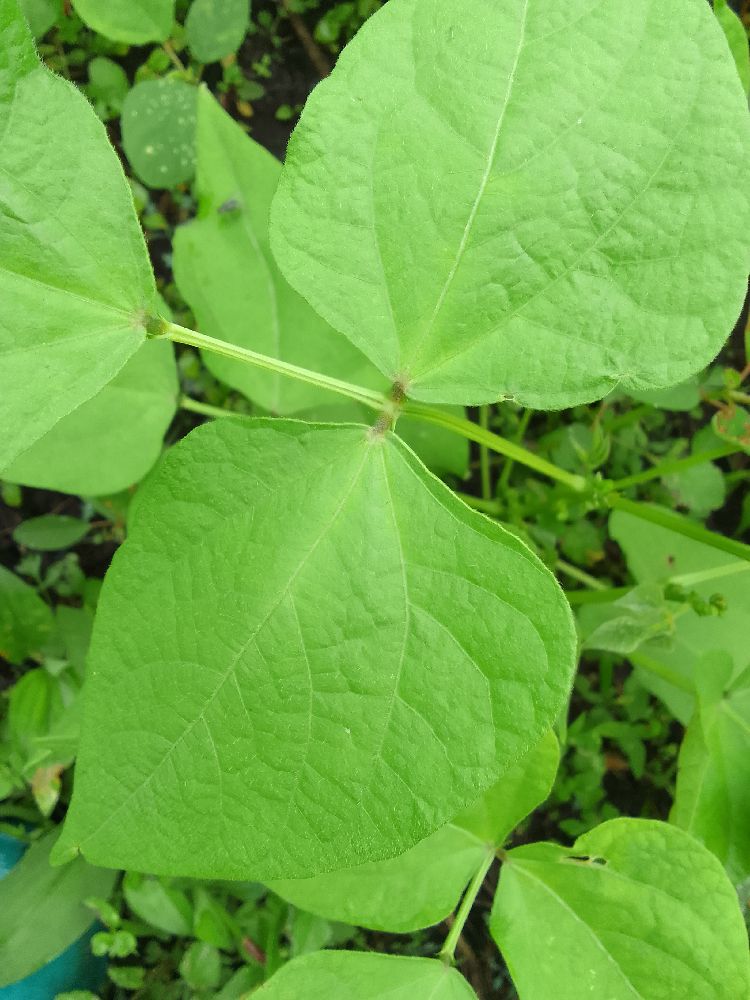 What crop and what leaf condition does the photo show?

common bean, healthy
